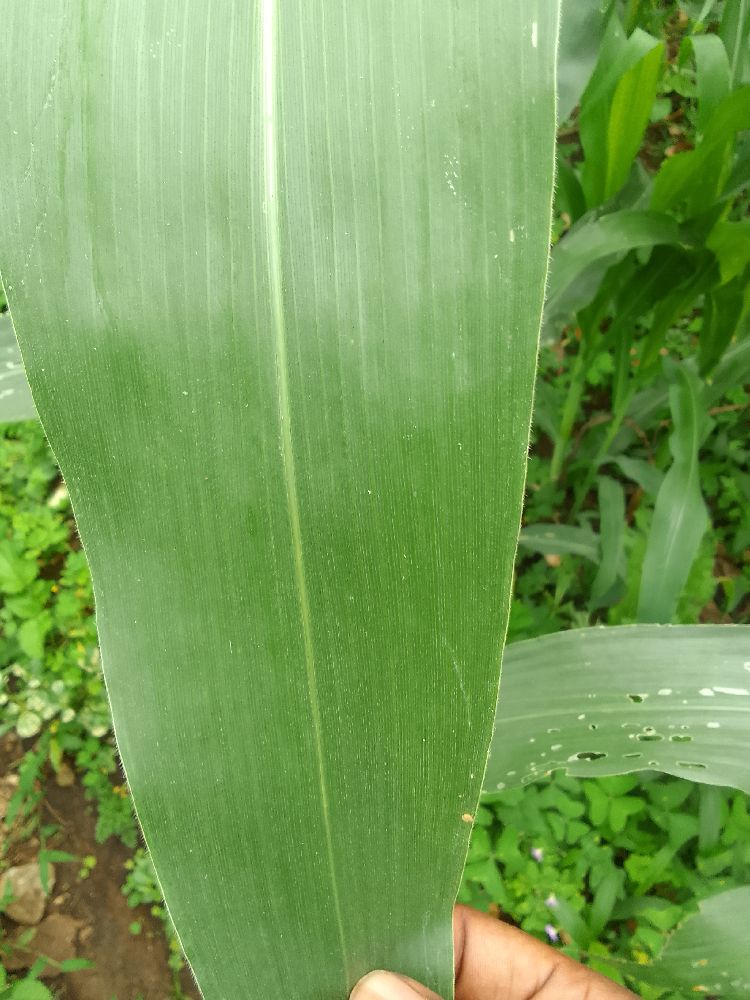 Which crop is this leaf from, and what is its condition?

maize, healthy
